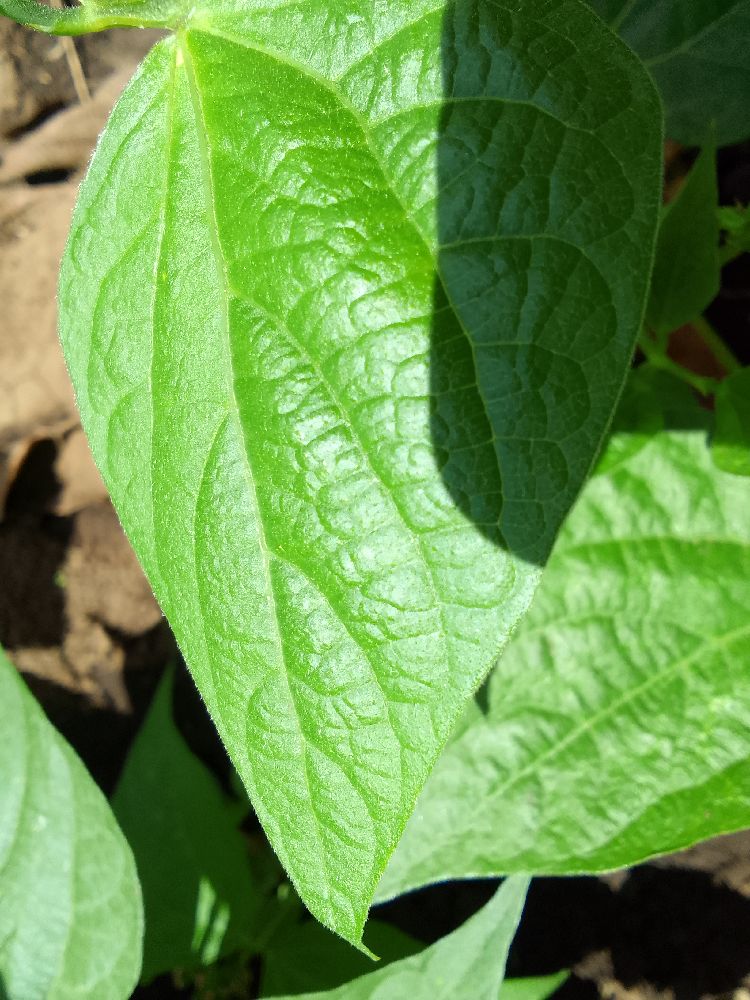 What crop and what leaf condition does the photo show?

common bean, healthy
